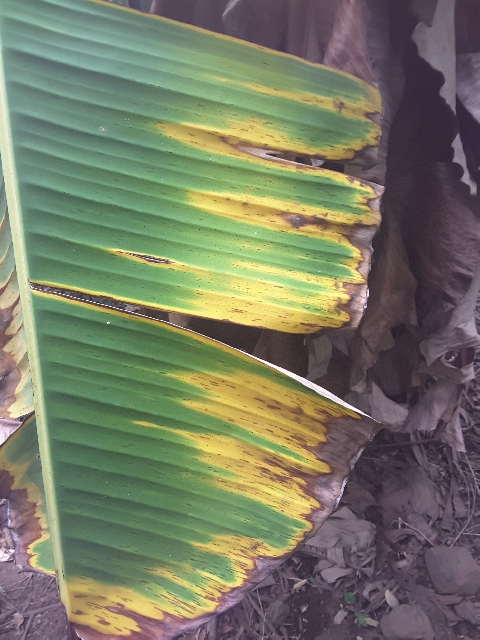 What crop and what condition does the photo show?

banana, fusarium wilt race 1
